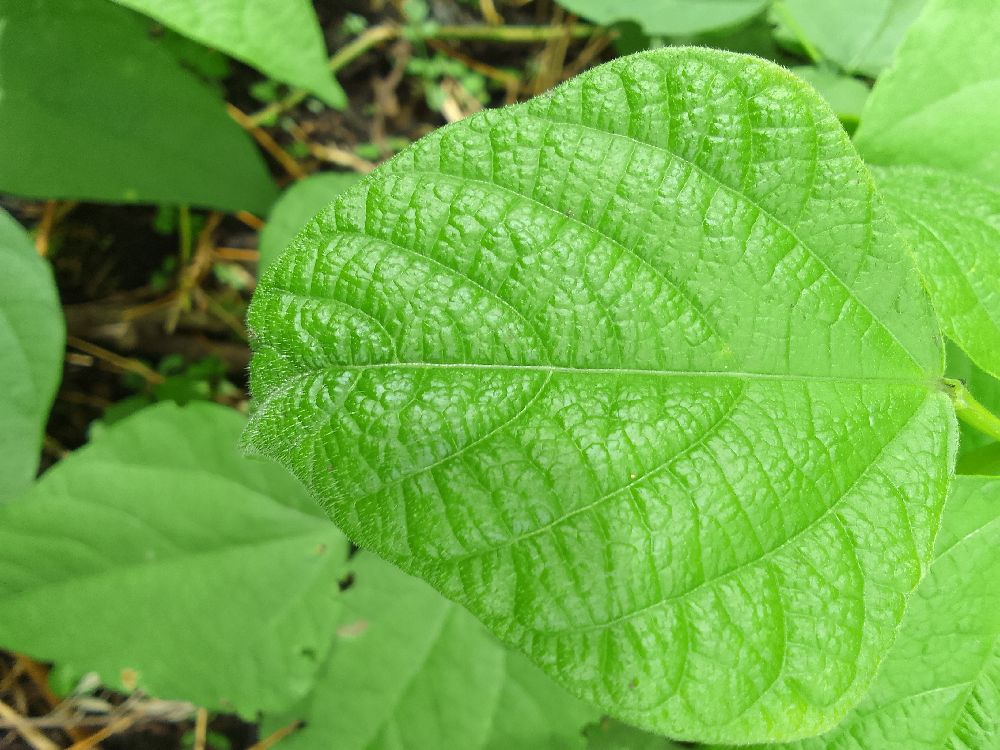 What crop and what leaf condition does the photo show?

common bean, healthy
